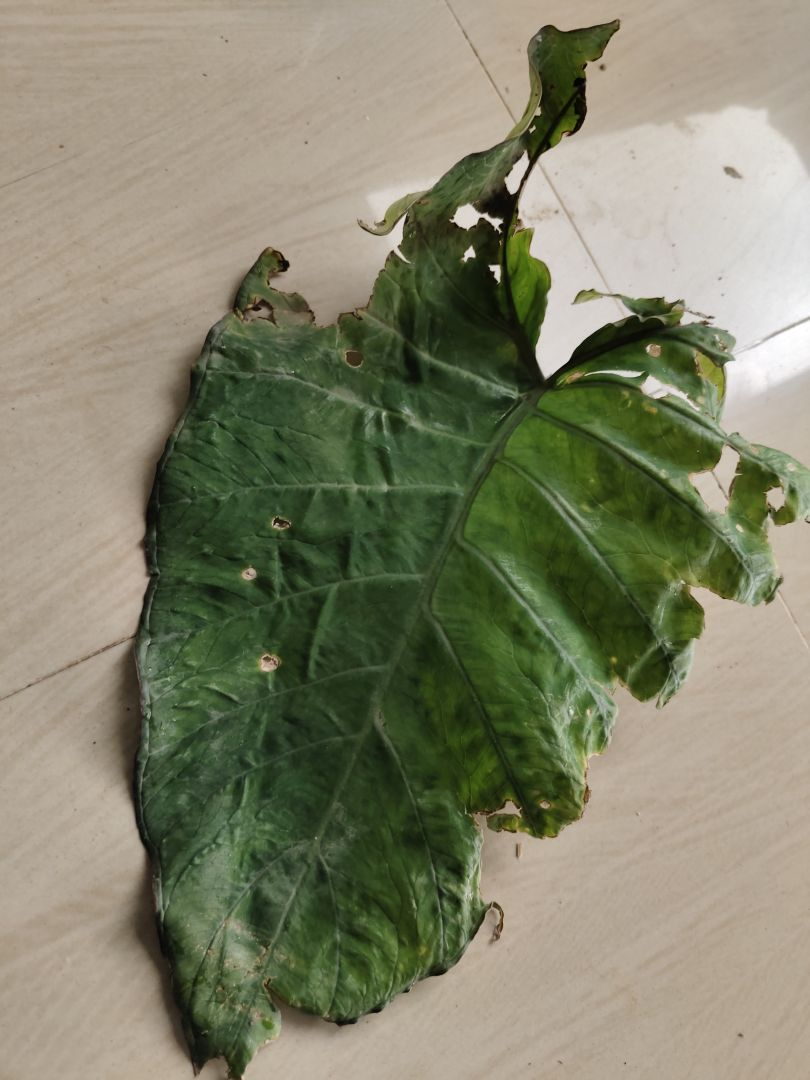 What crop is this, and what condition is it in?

taro, leaf blight
